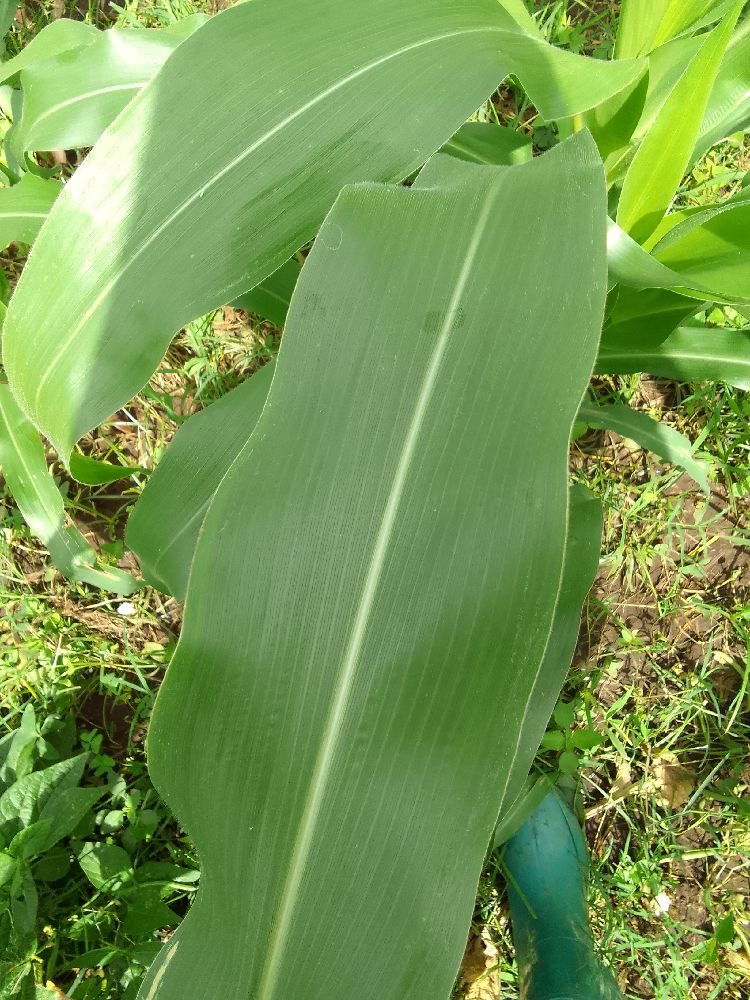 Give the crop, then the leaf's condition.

maize, maize lethal necrosis
